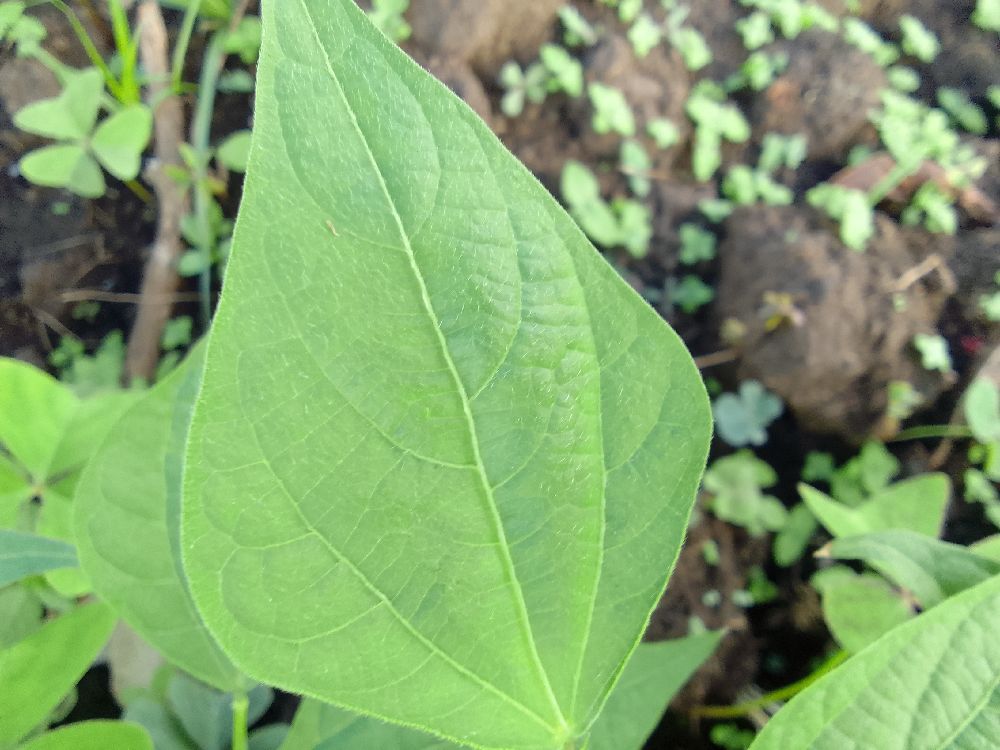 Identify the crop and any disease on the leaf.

common bean, healthy
